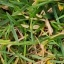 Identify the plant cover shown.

grass
